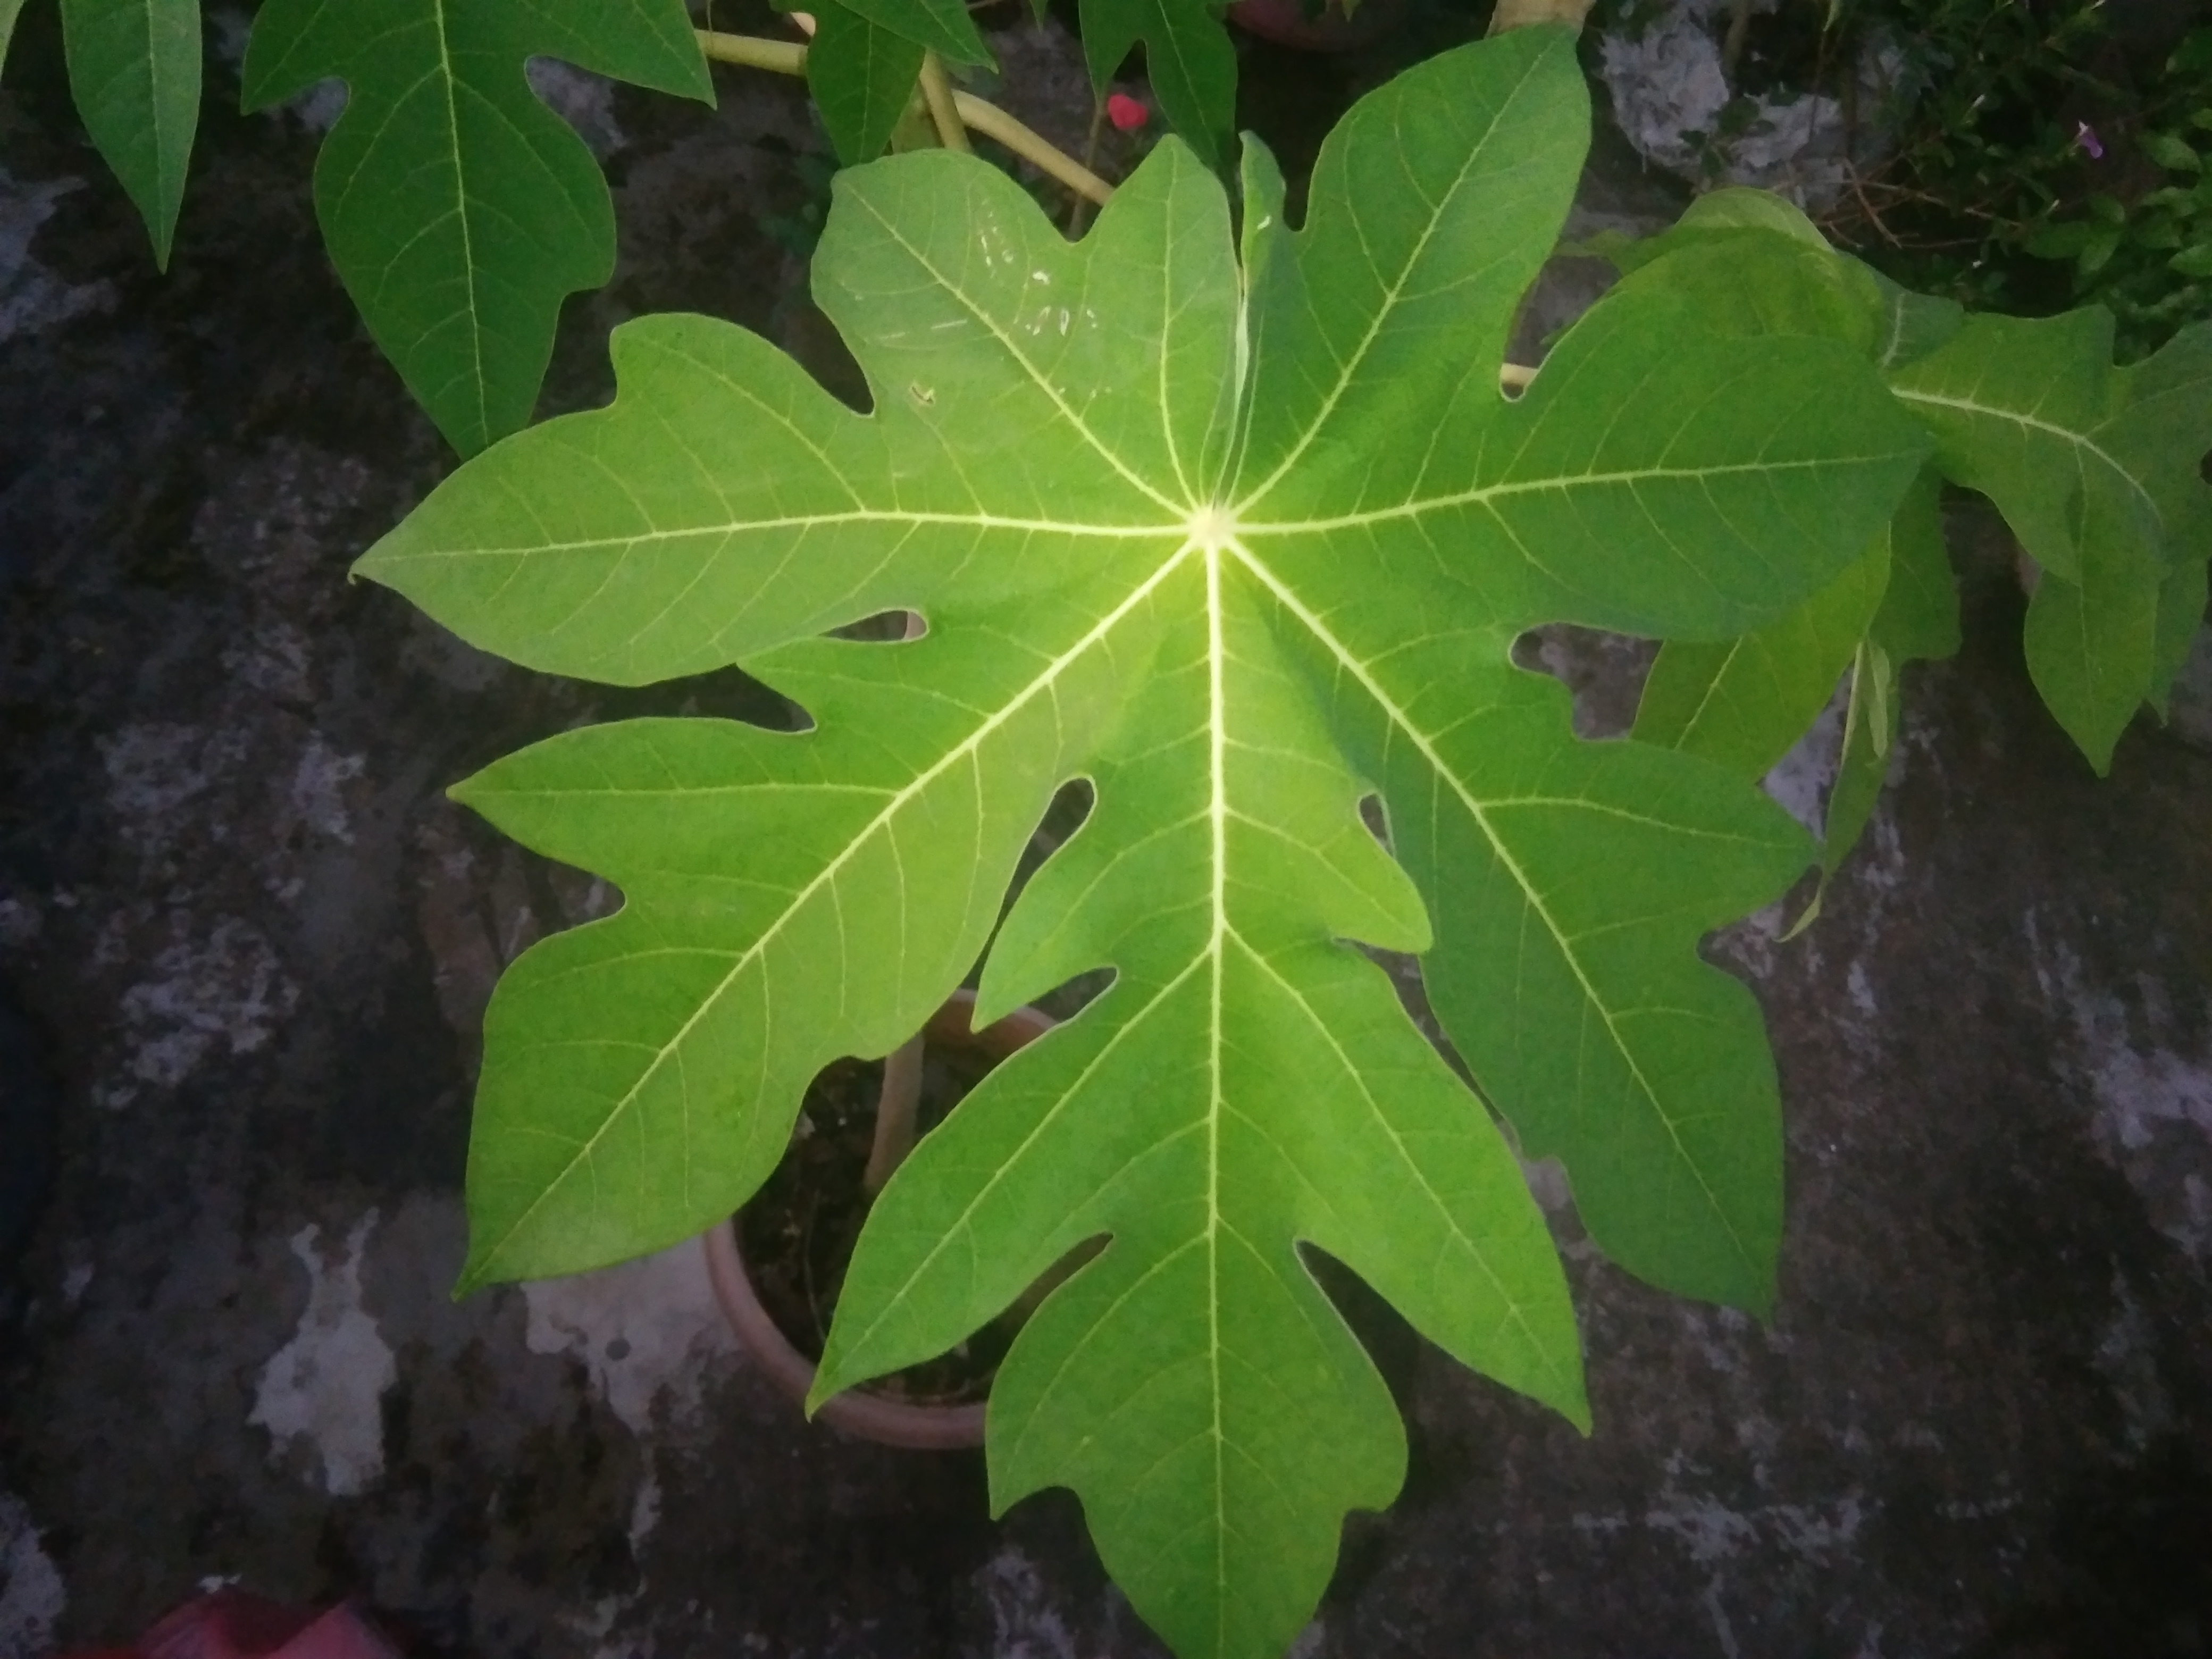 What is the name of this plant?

papaya
